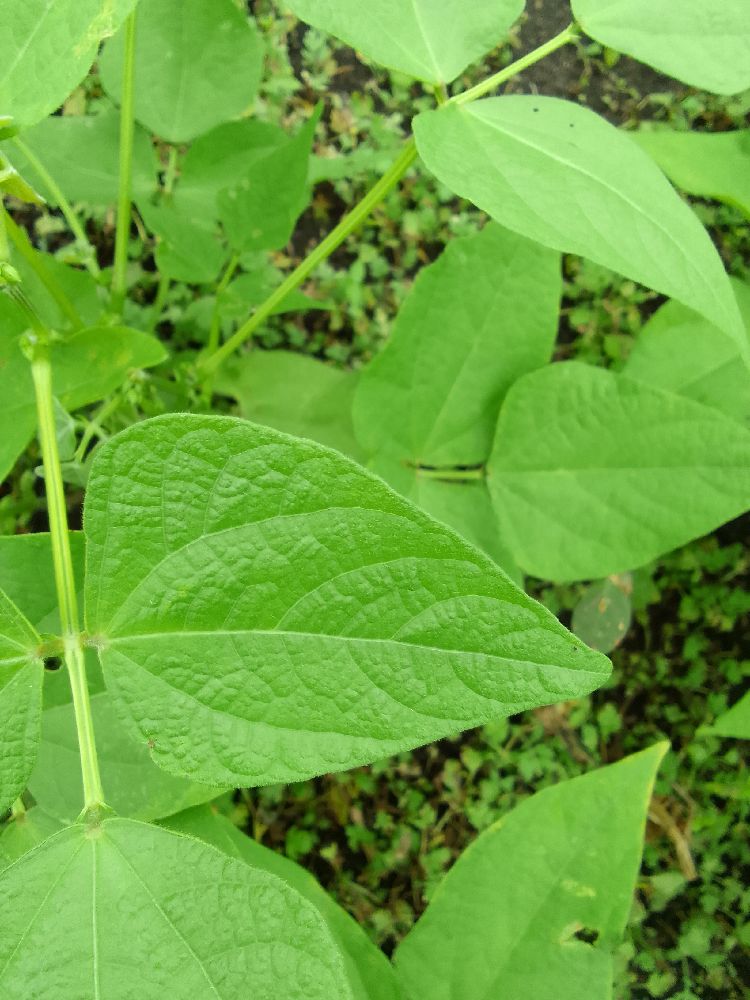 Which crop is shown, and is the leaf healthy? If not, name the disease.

common bean, healthy
